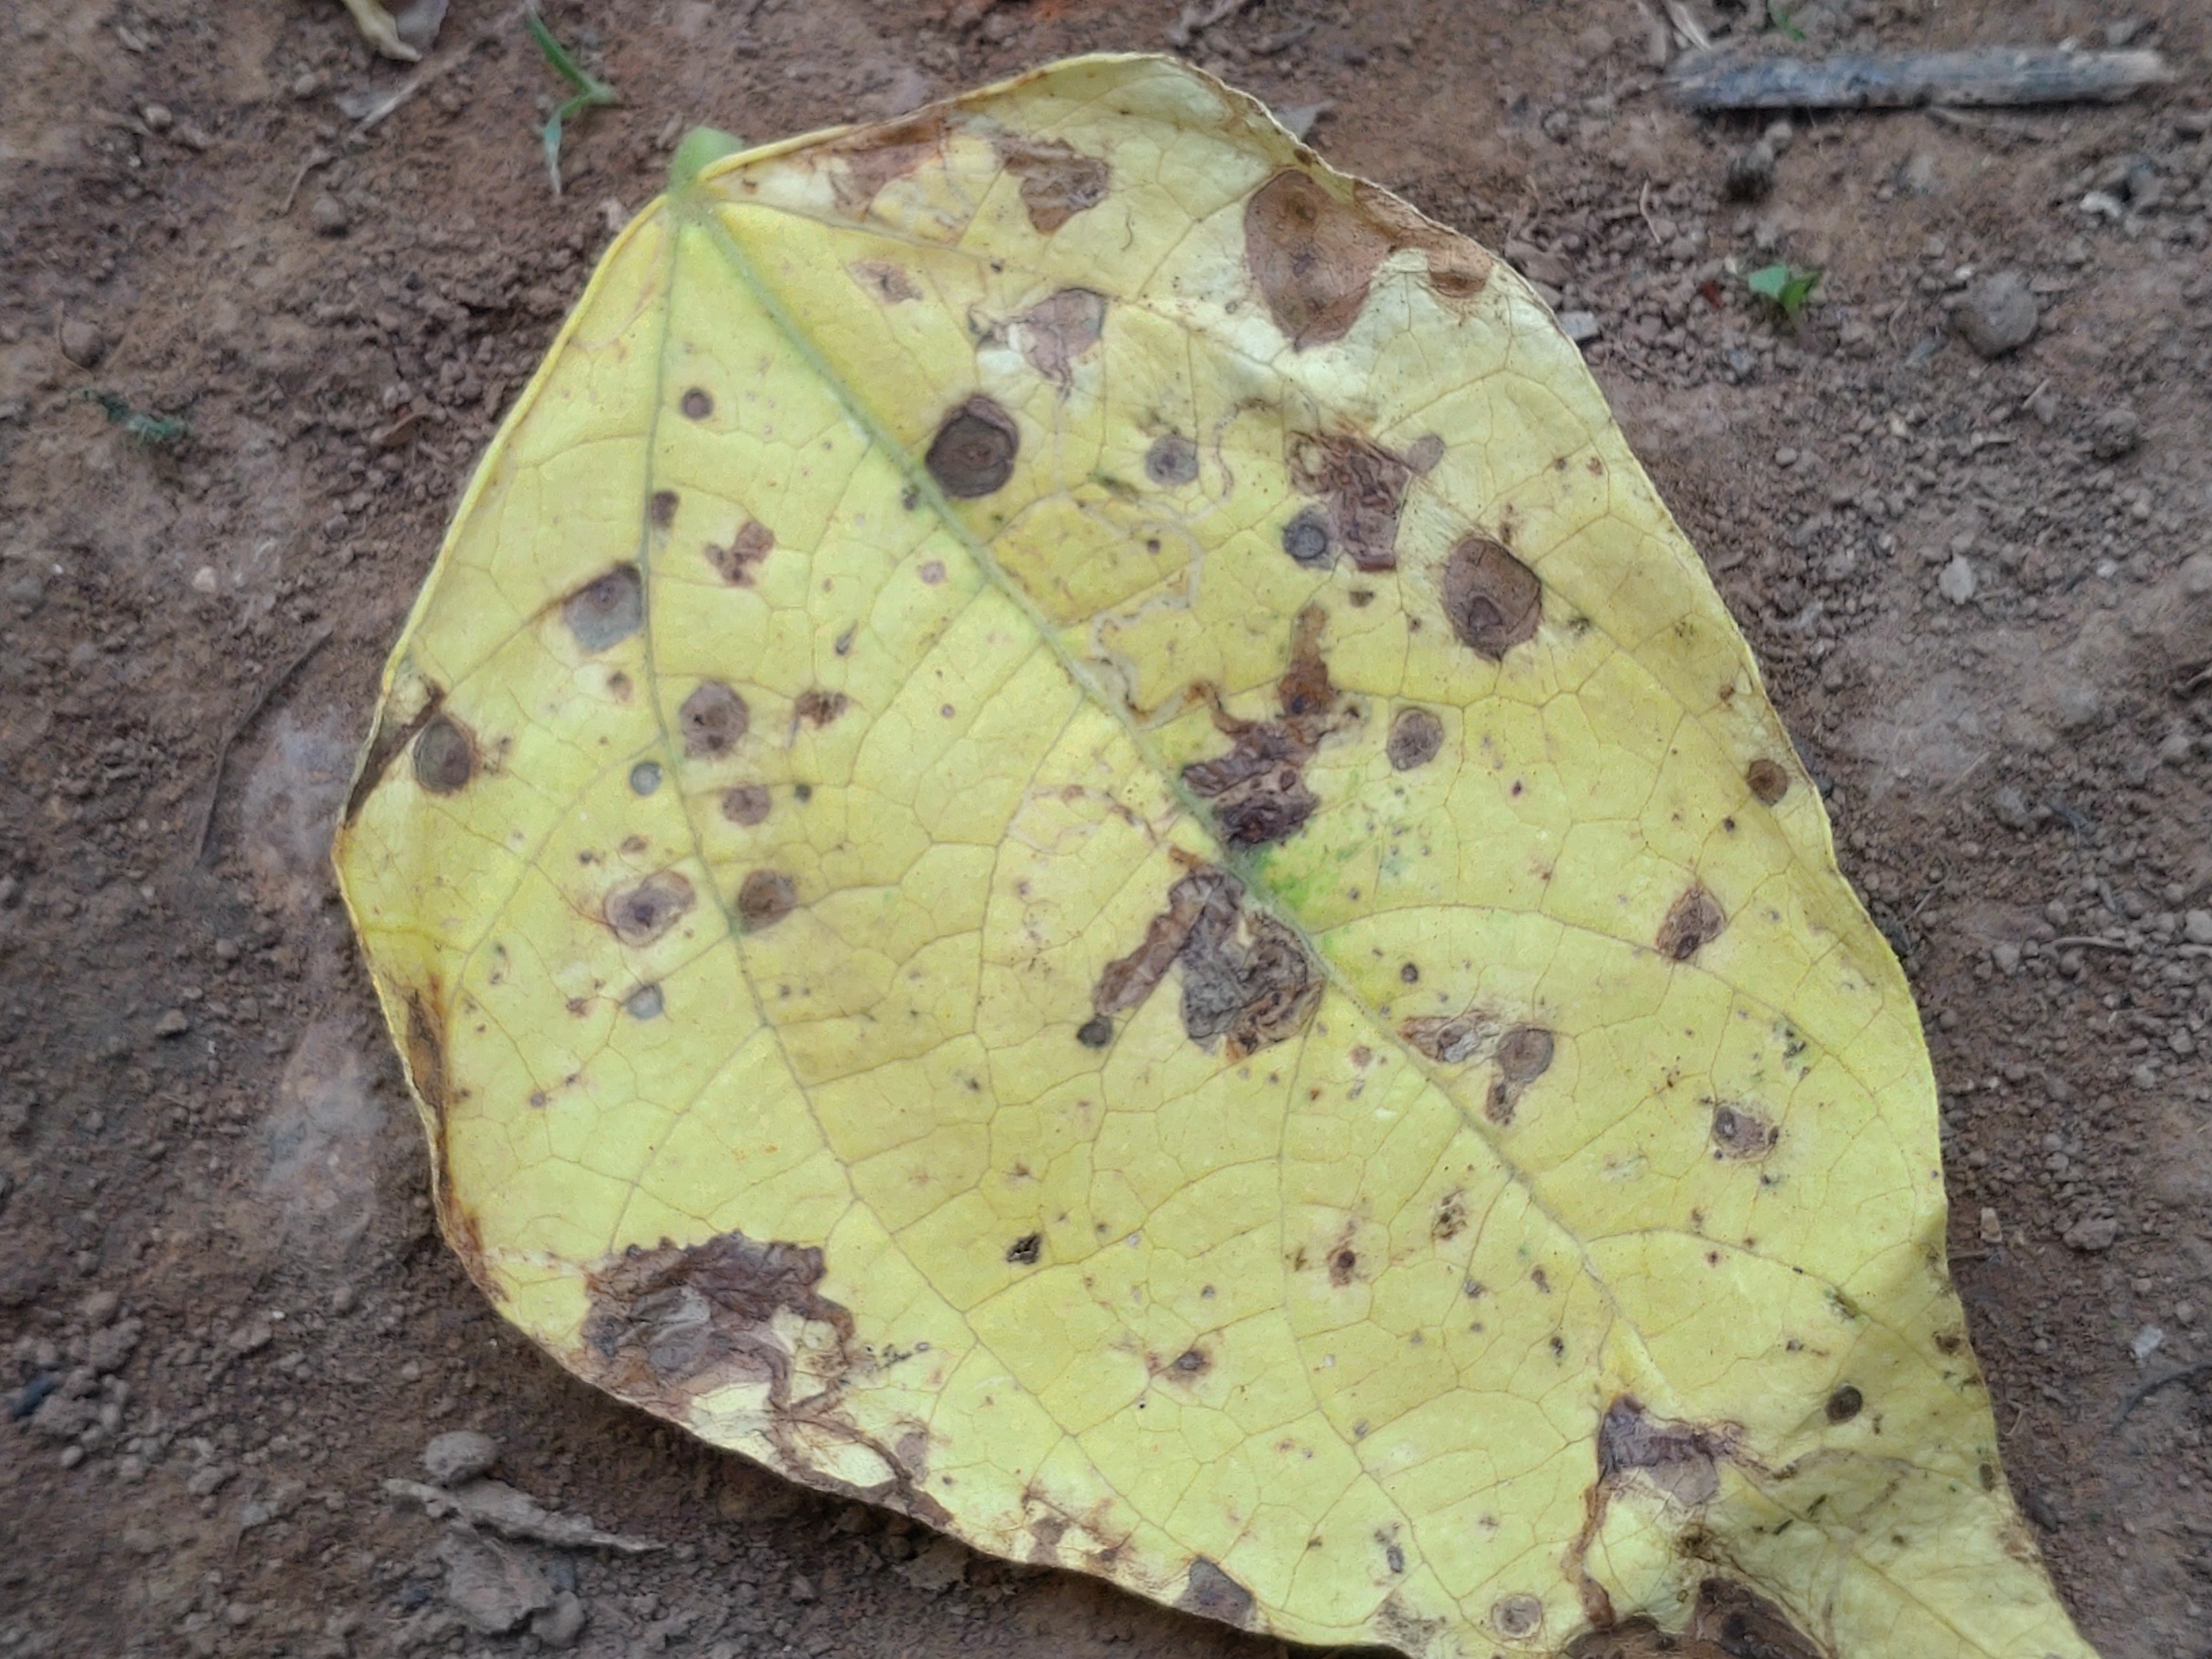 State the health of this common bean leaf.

anthracnose
